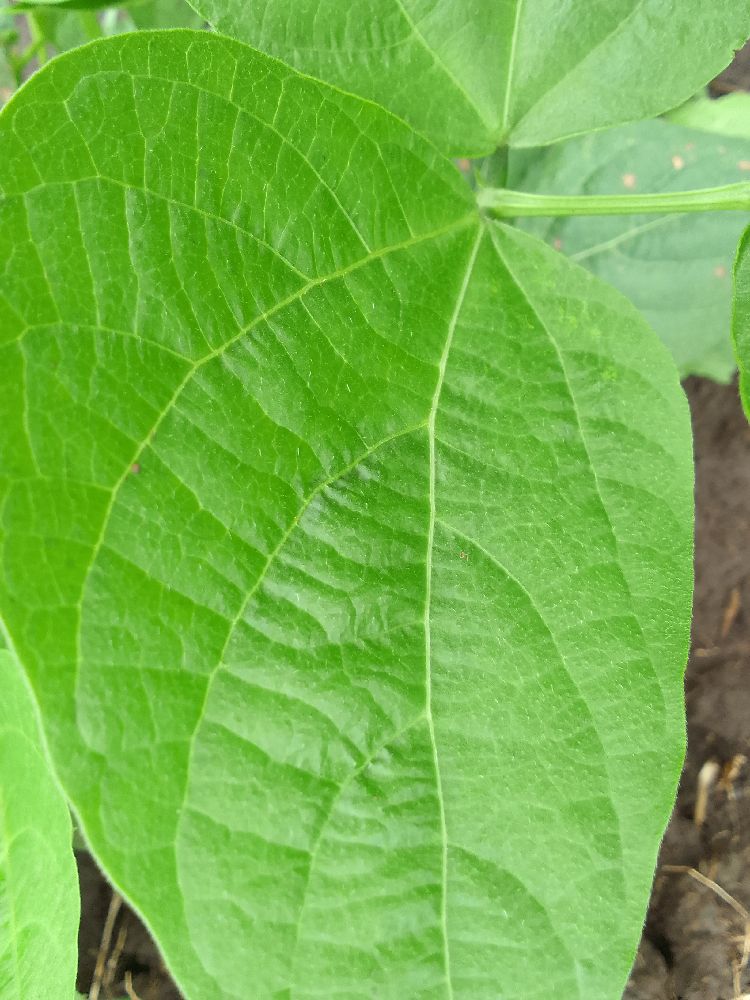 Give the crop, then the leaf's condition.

common bean, healthy
